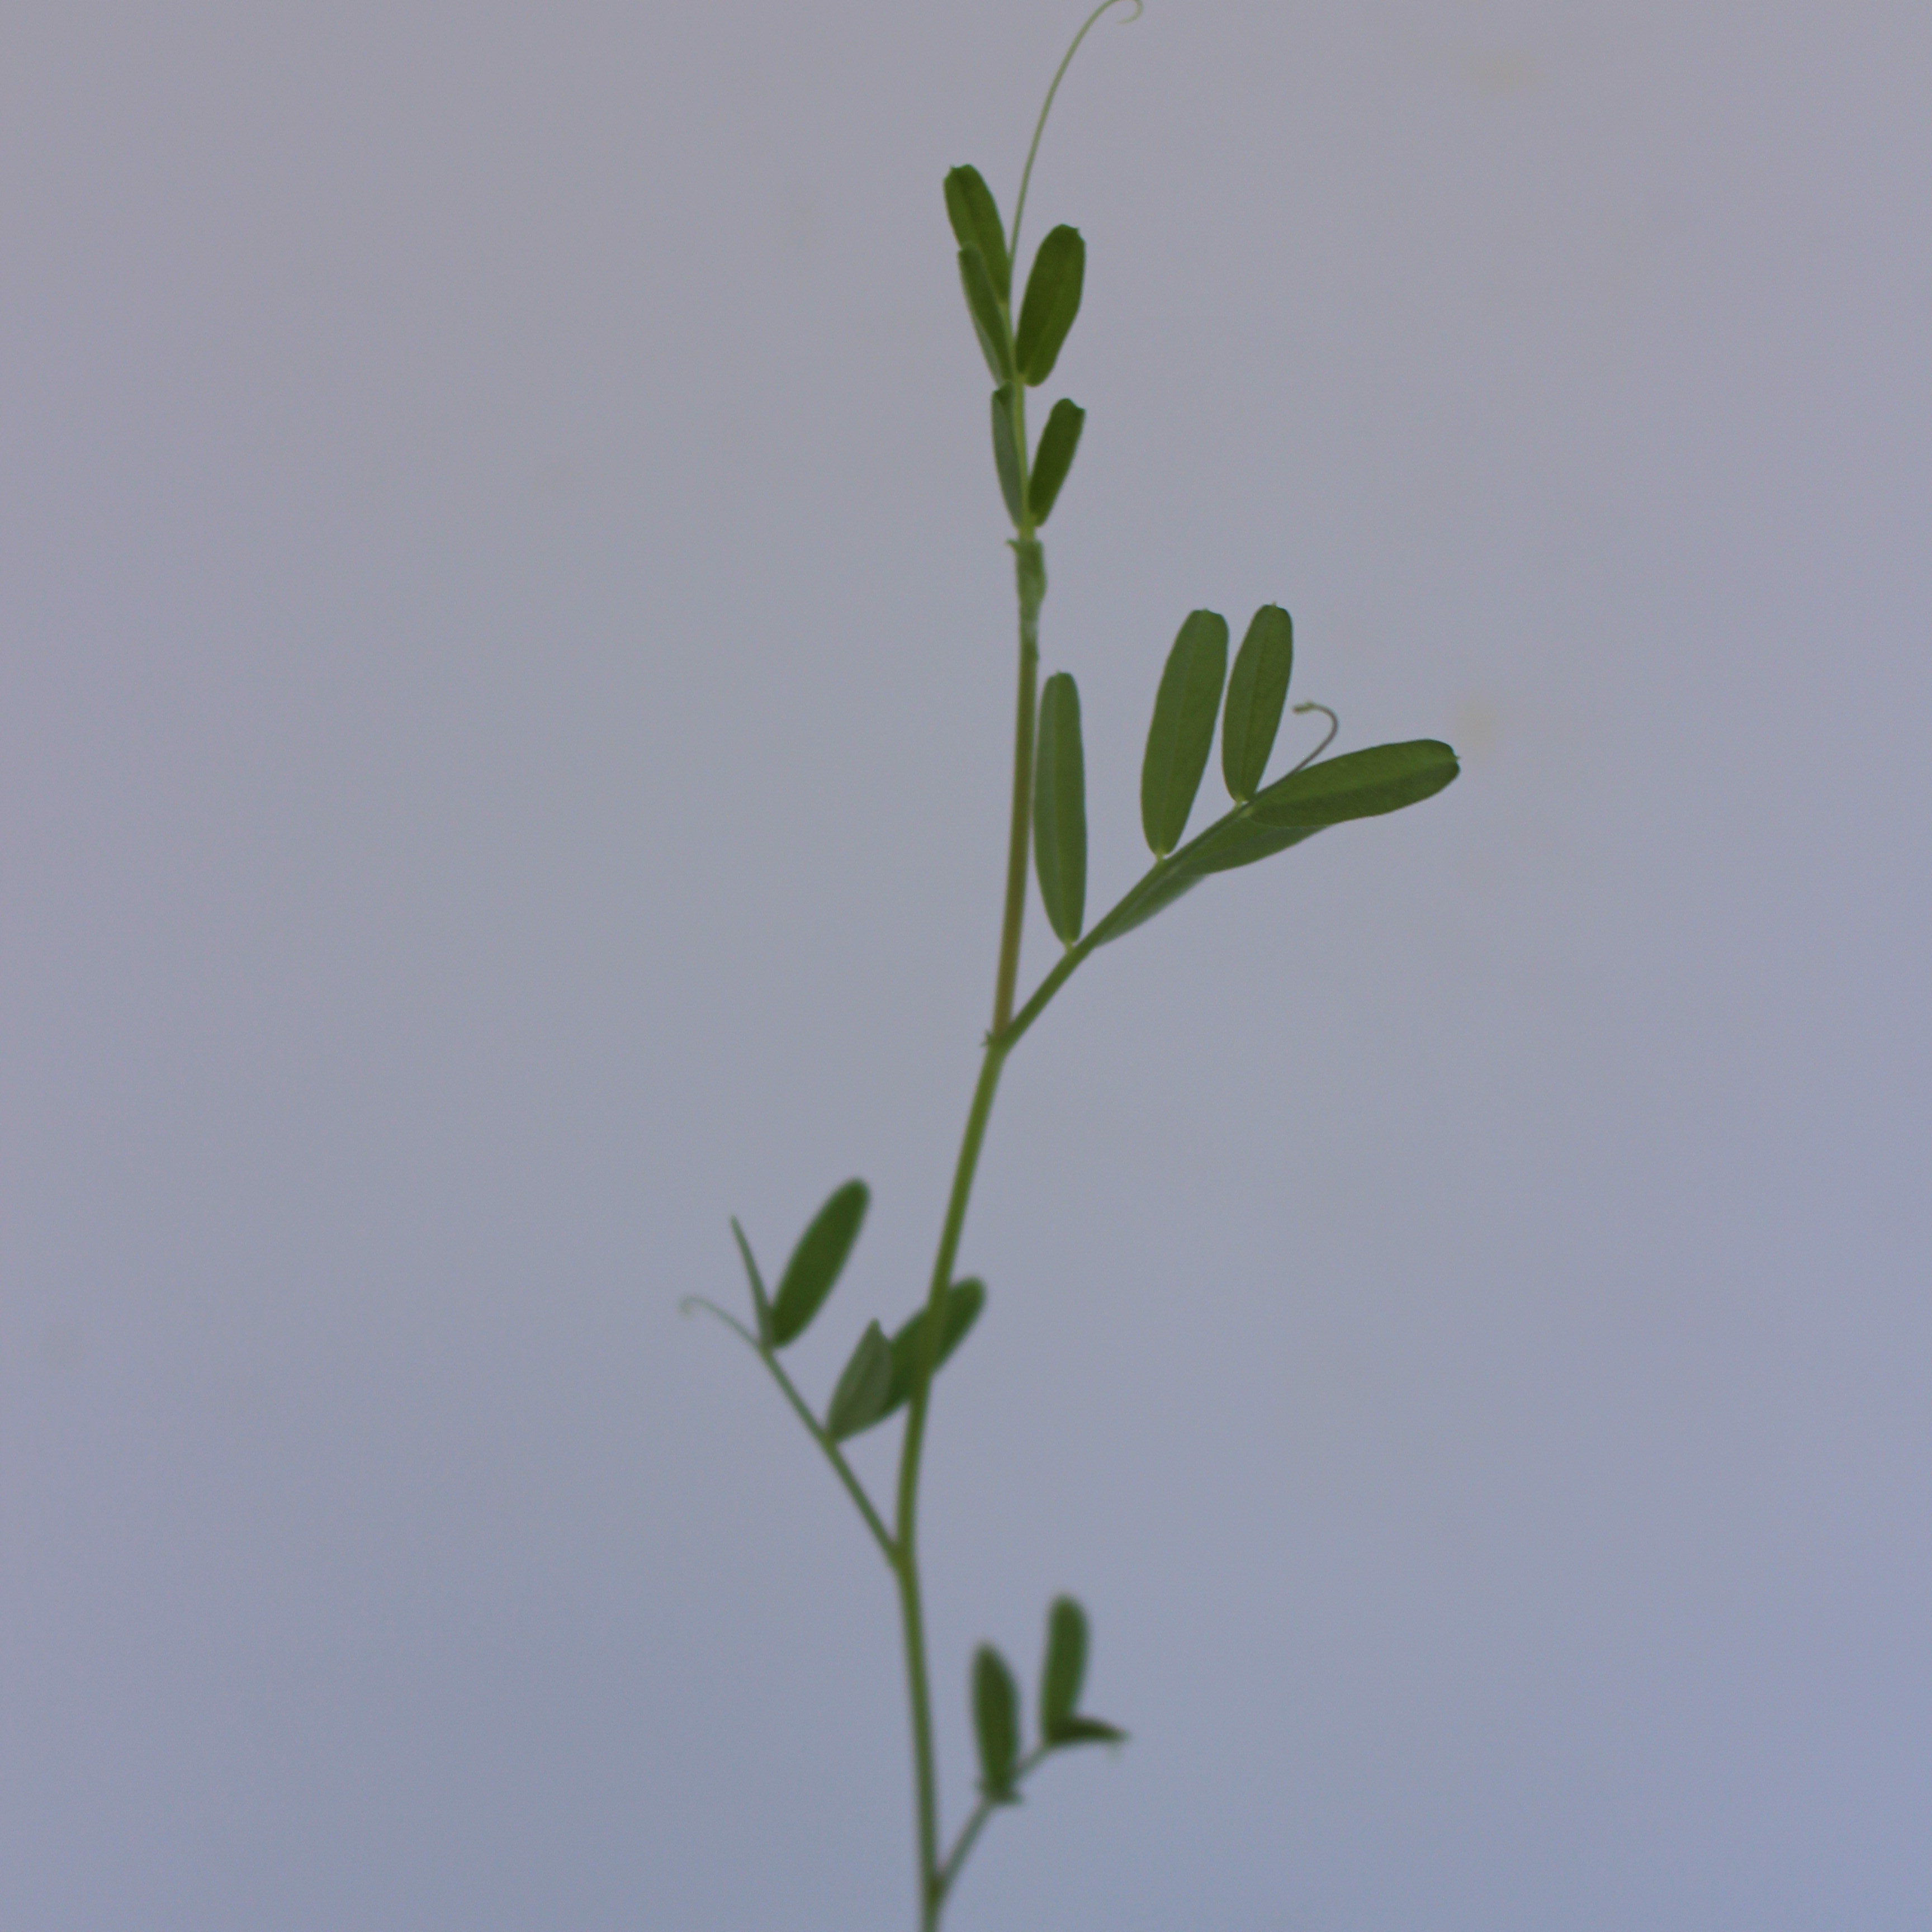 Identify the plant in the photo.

Vicia sativa
